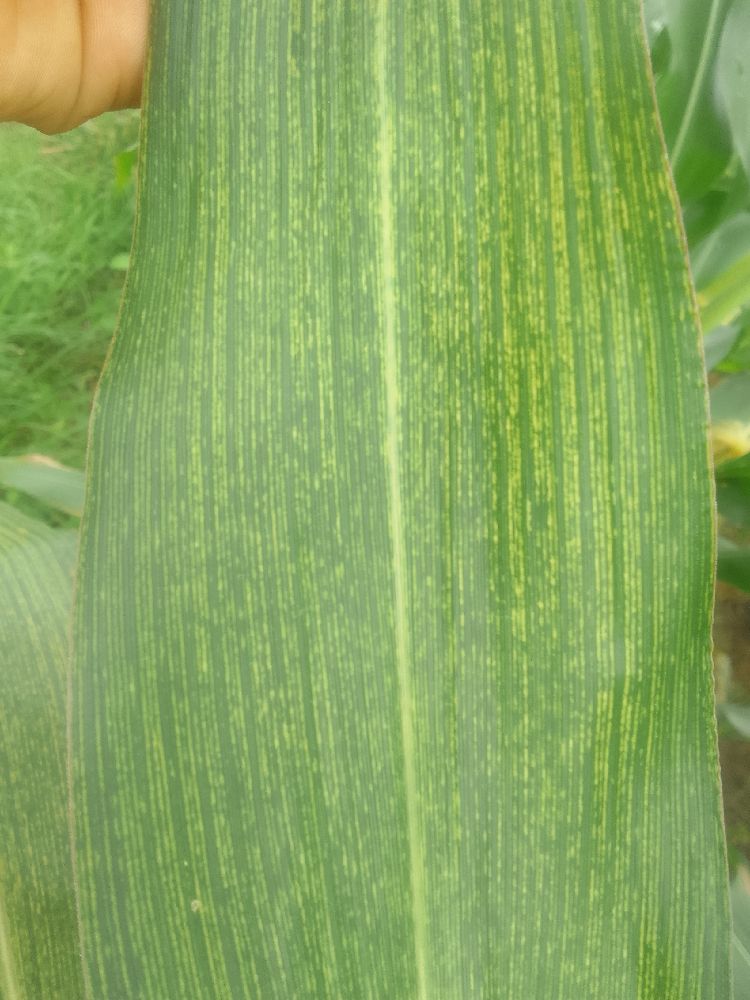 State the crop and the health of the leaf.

maize, maize streak virus
